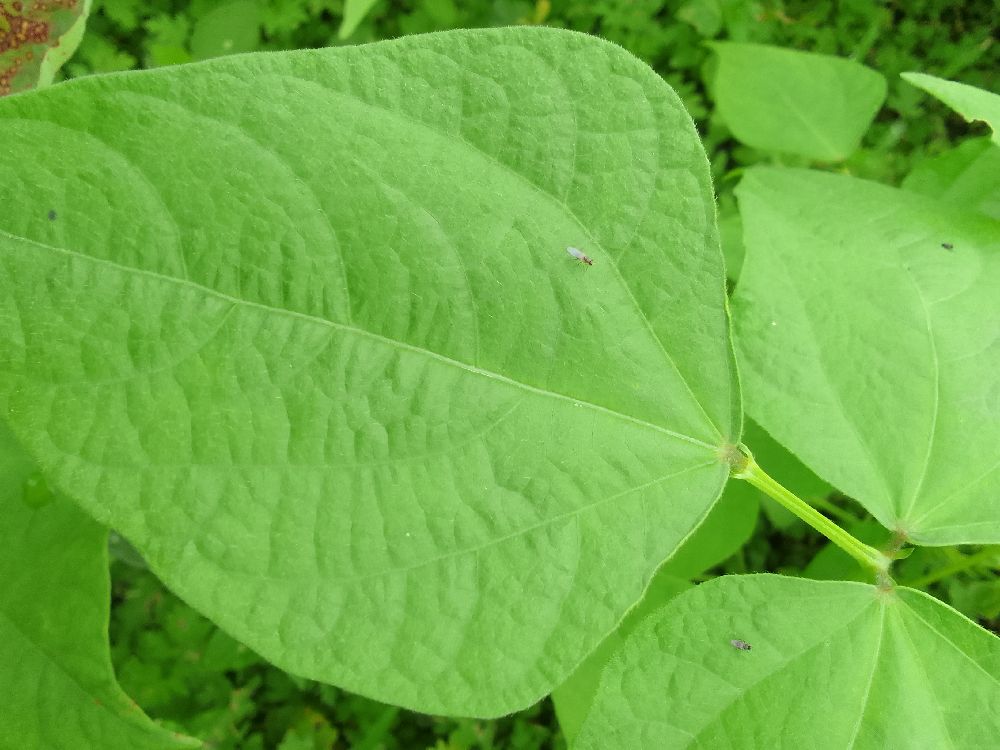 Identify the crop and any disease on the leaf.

common bean, healthy
